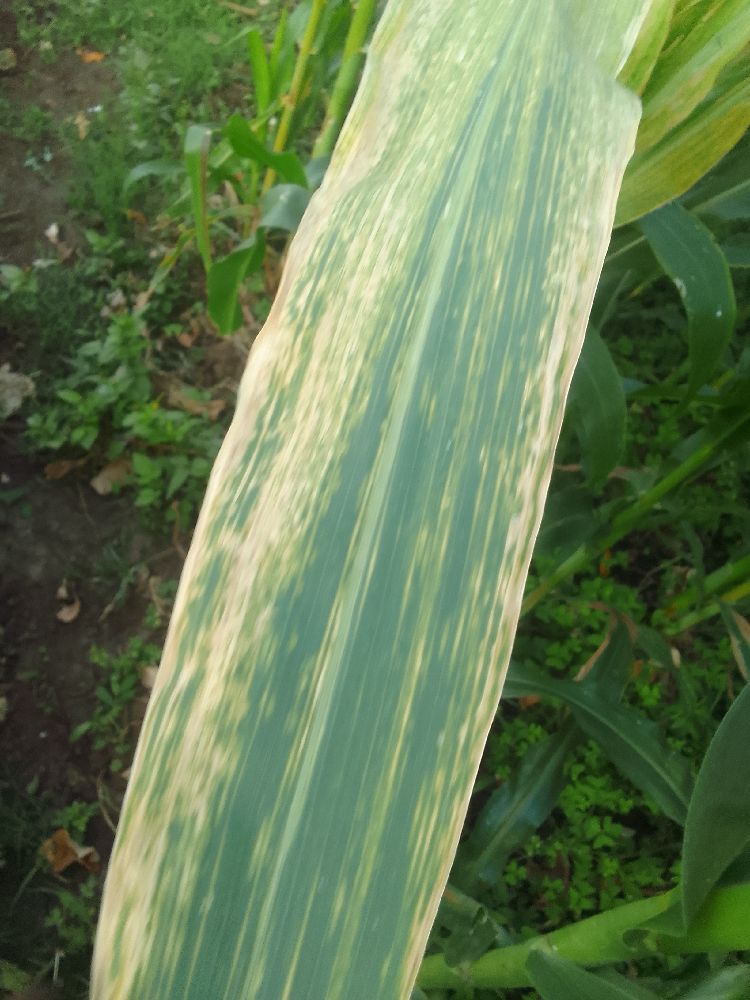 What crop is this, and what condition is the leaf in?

maize, maize lethal necrosis
